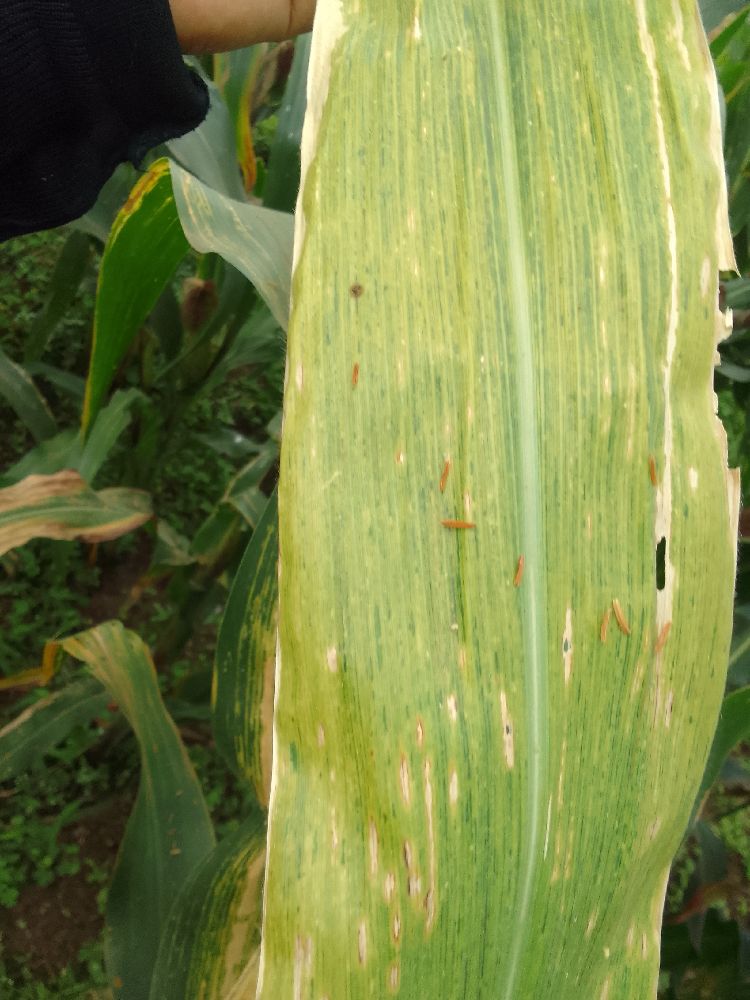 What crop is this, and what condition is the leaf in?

maize, maize lethal necrosis
